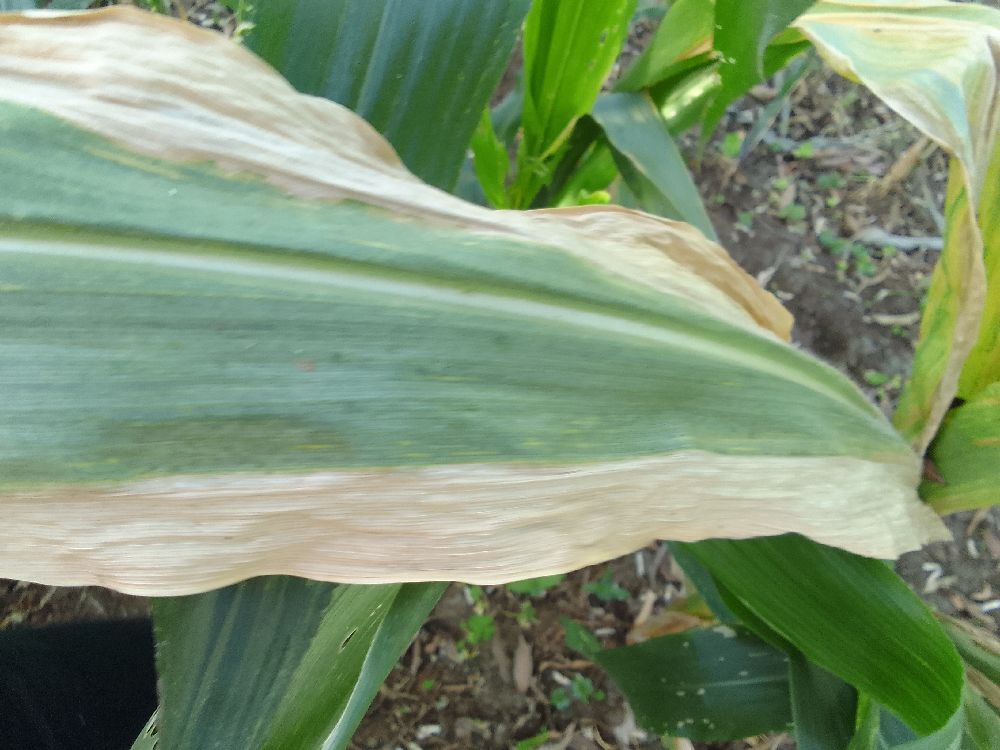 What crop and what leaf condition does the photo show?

maize, maize lethal necrosis
